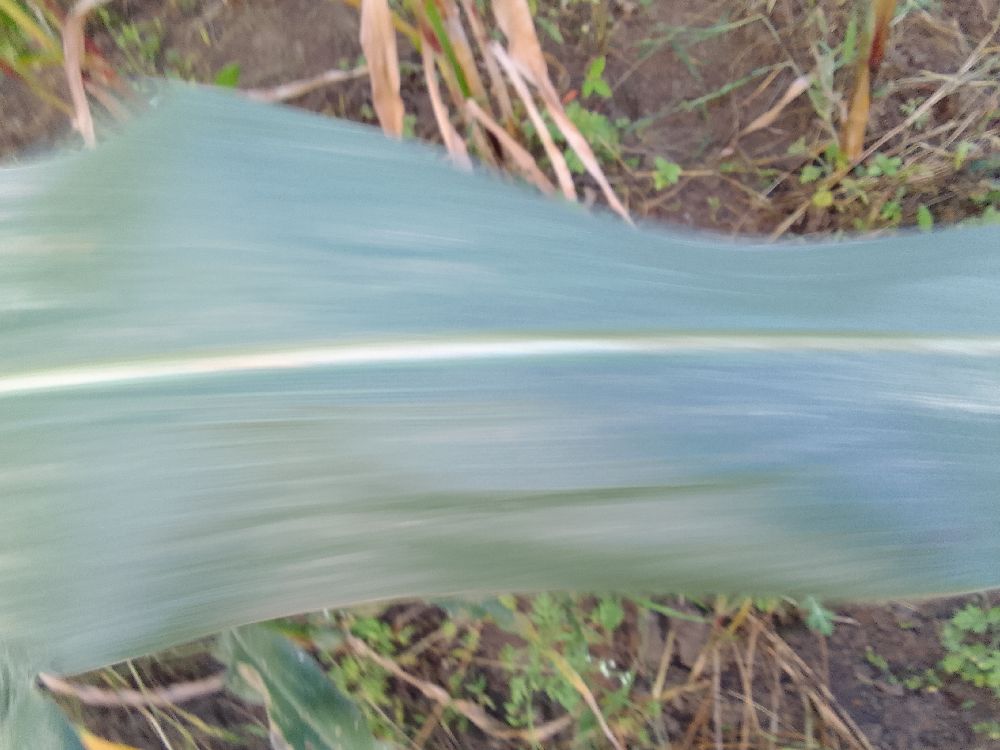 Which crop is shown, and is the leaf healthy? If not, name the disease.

maize, healthy
